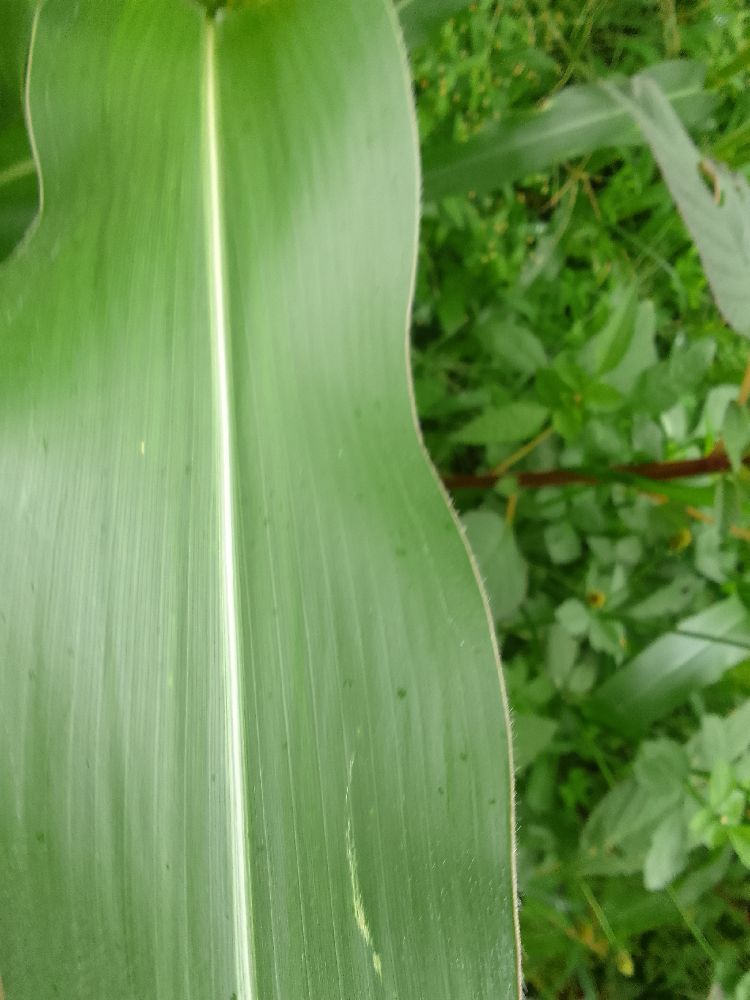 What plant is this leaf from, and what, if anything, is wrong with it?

maize, healthy
